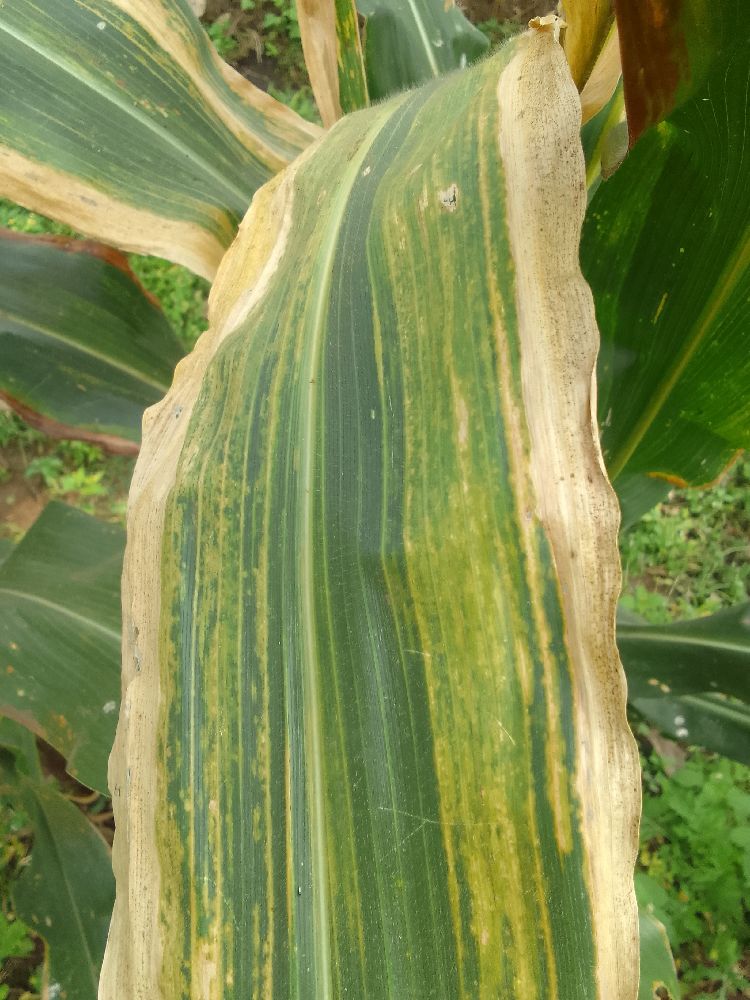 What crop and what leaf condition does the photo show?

maize, maize lethal necrosis
